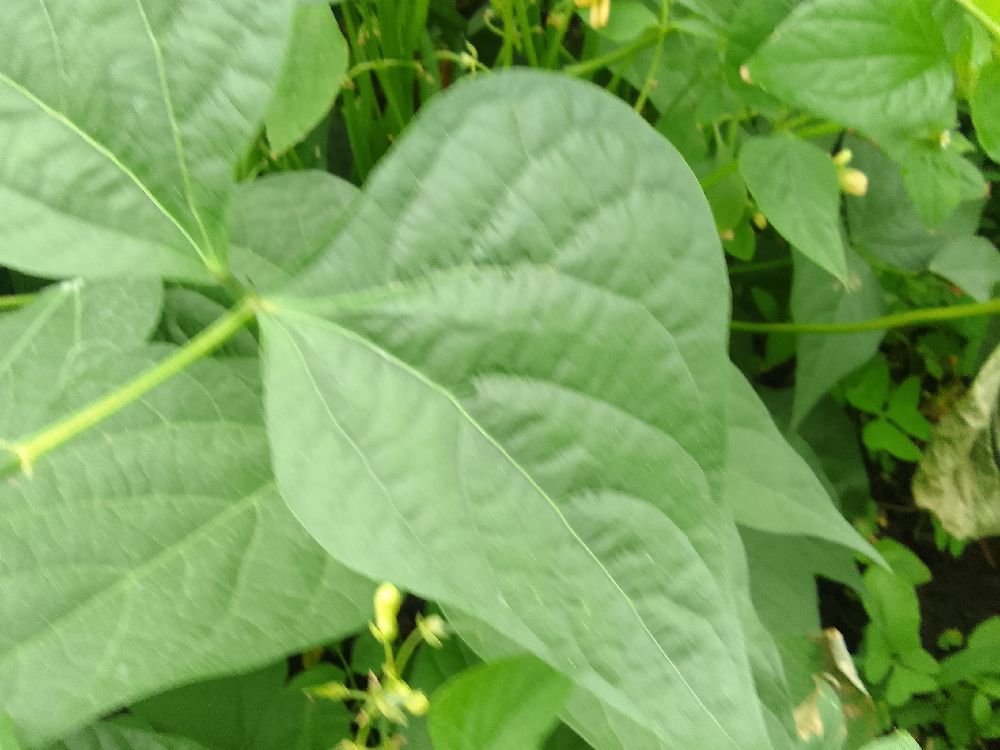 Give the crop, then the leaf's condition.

common bean, healthy
